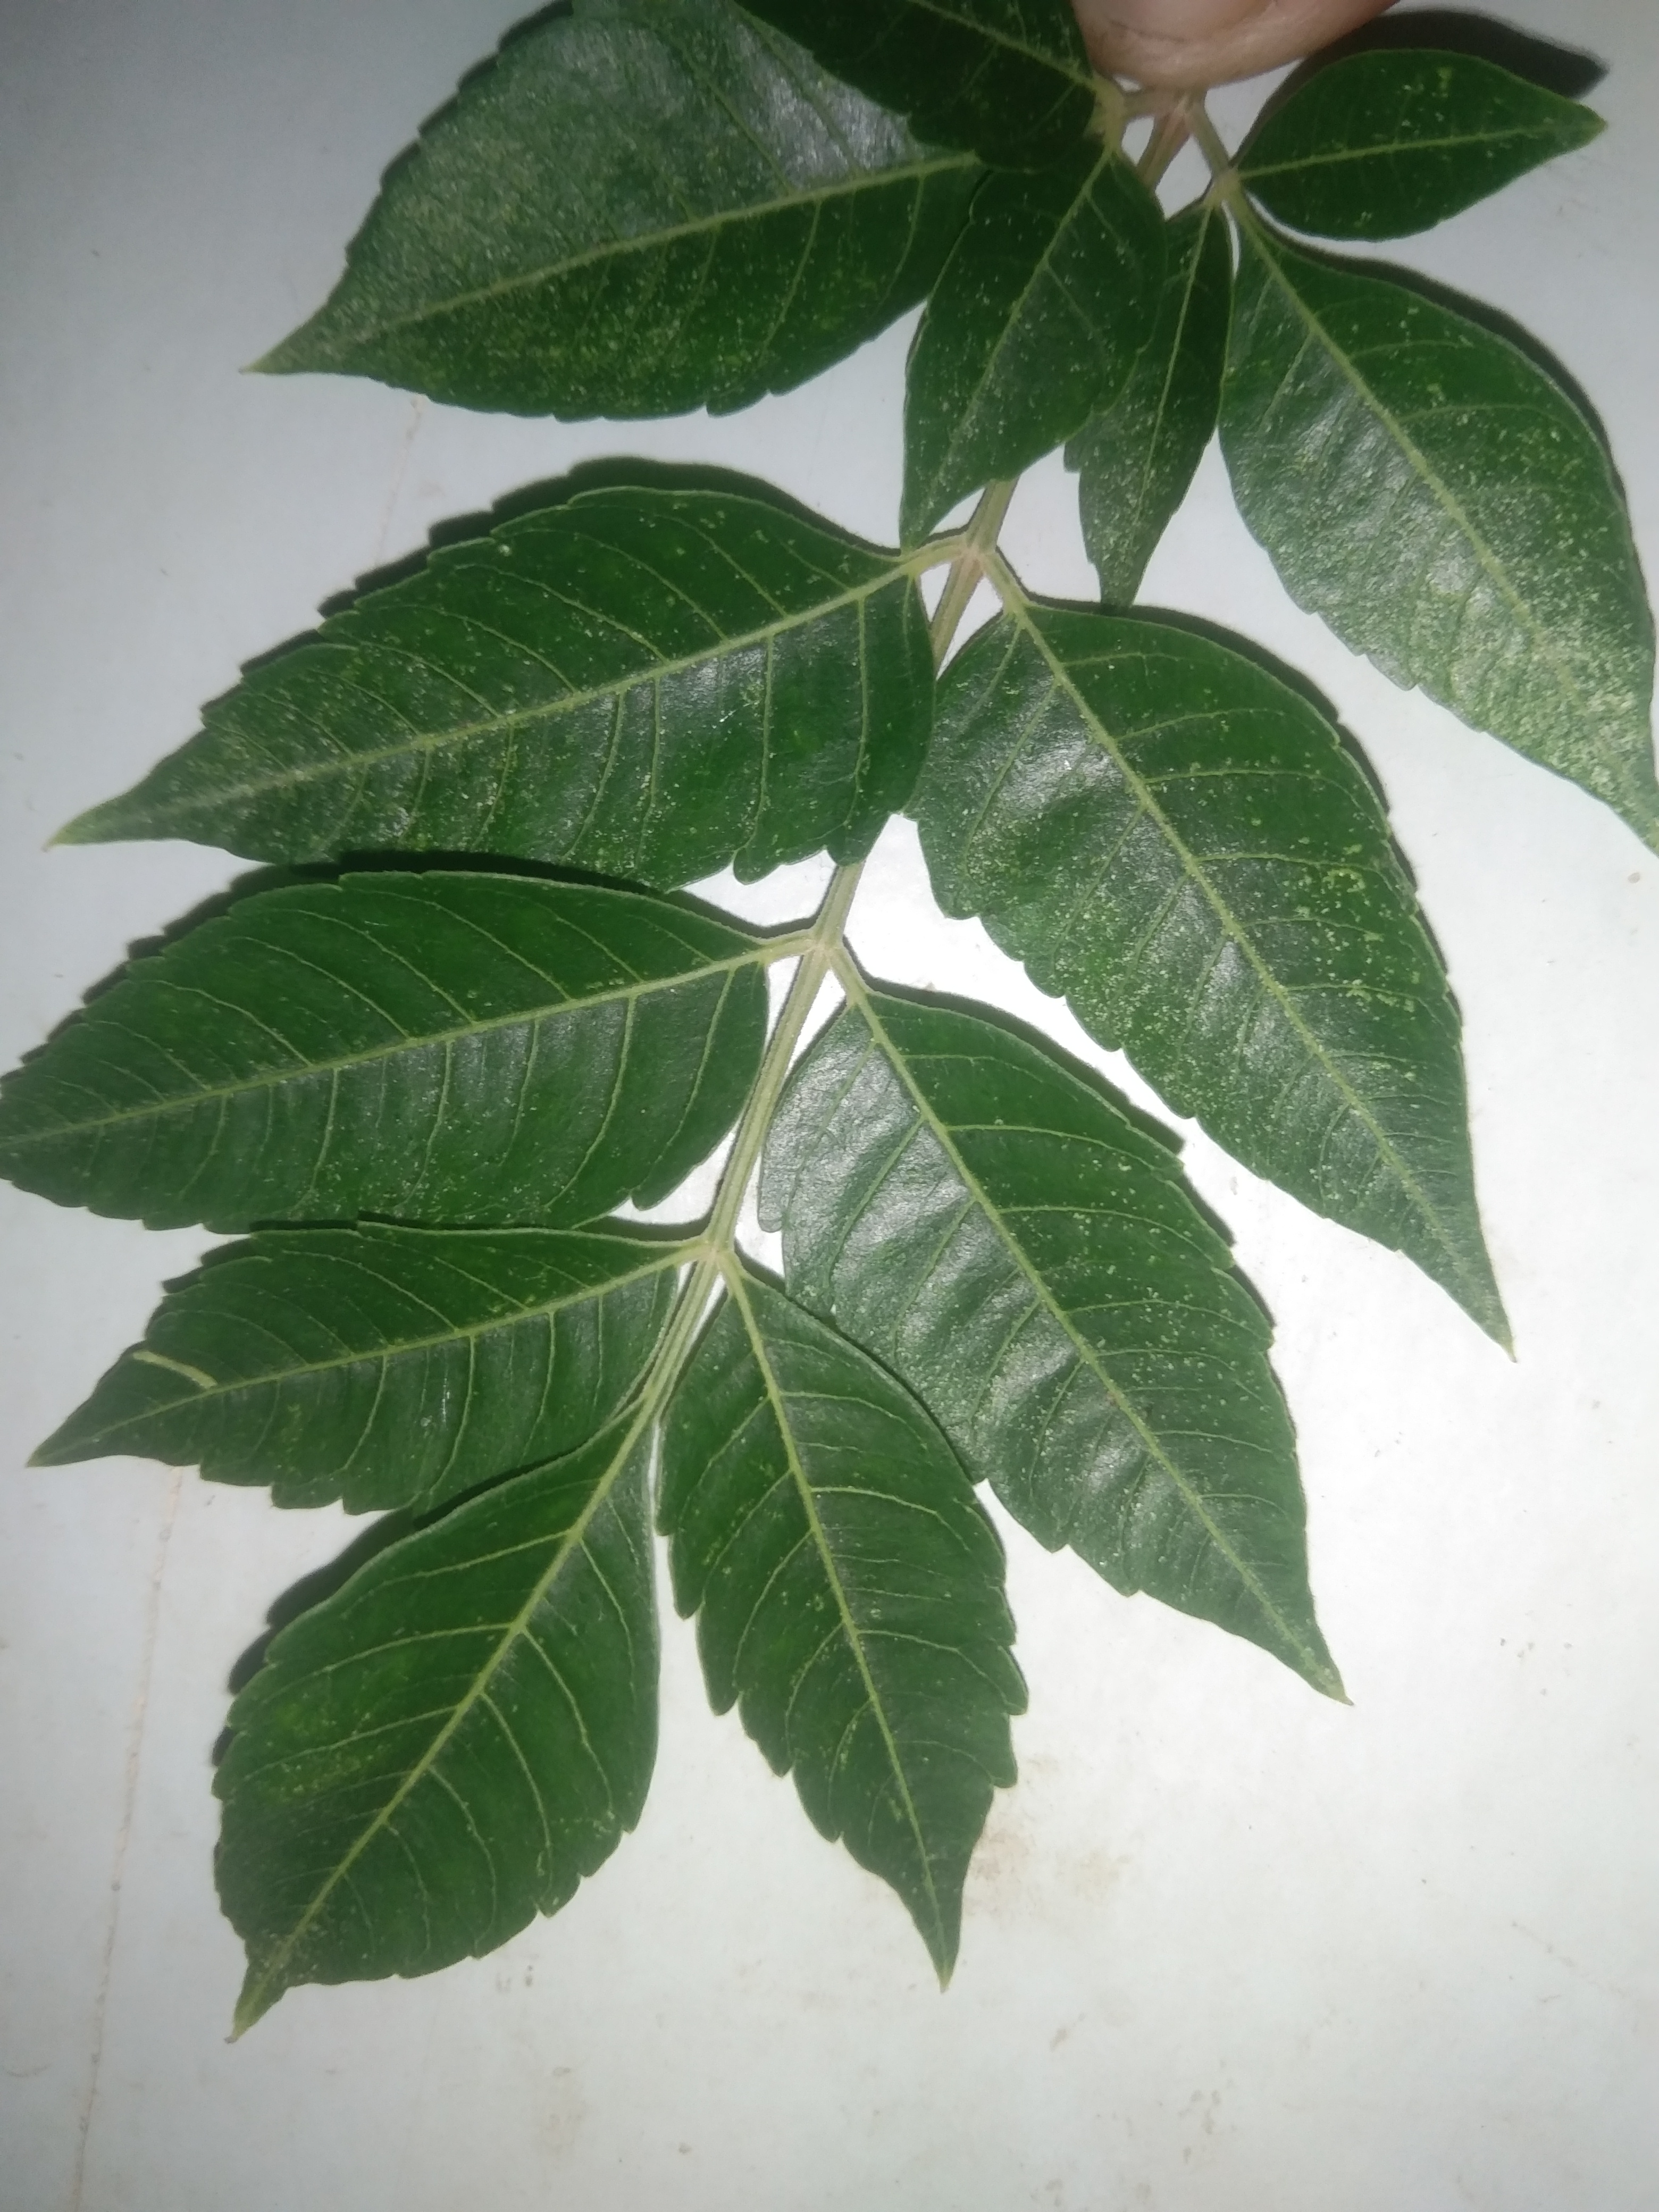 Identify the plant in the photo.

neem
